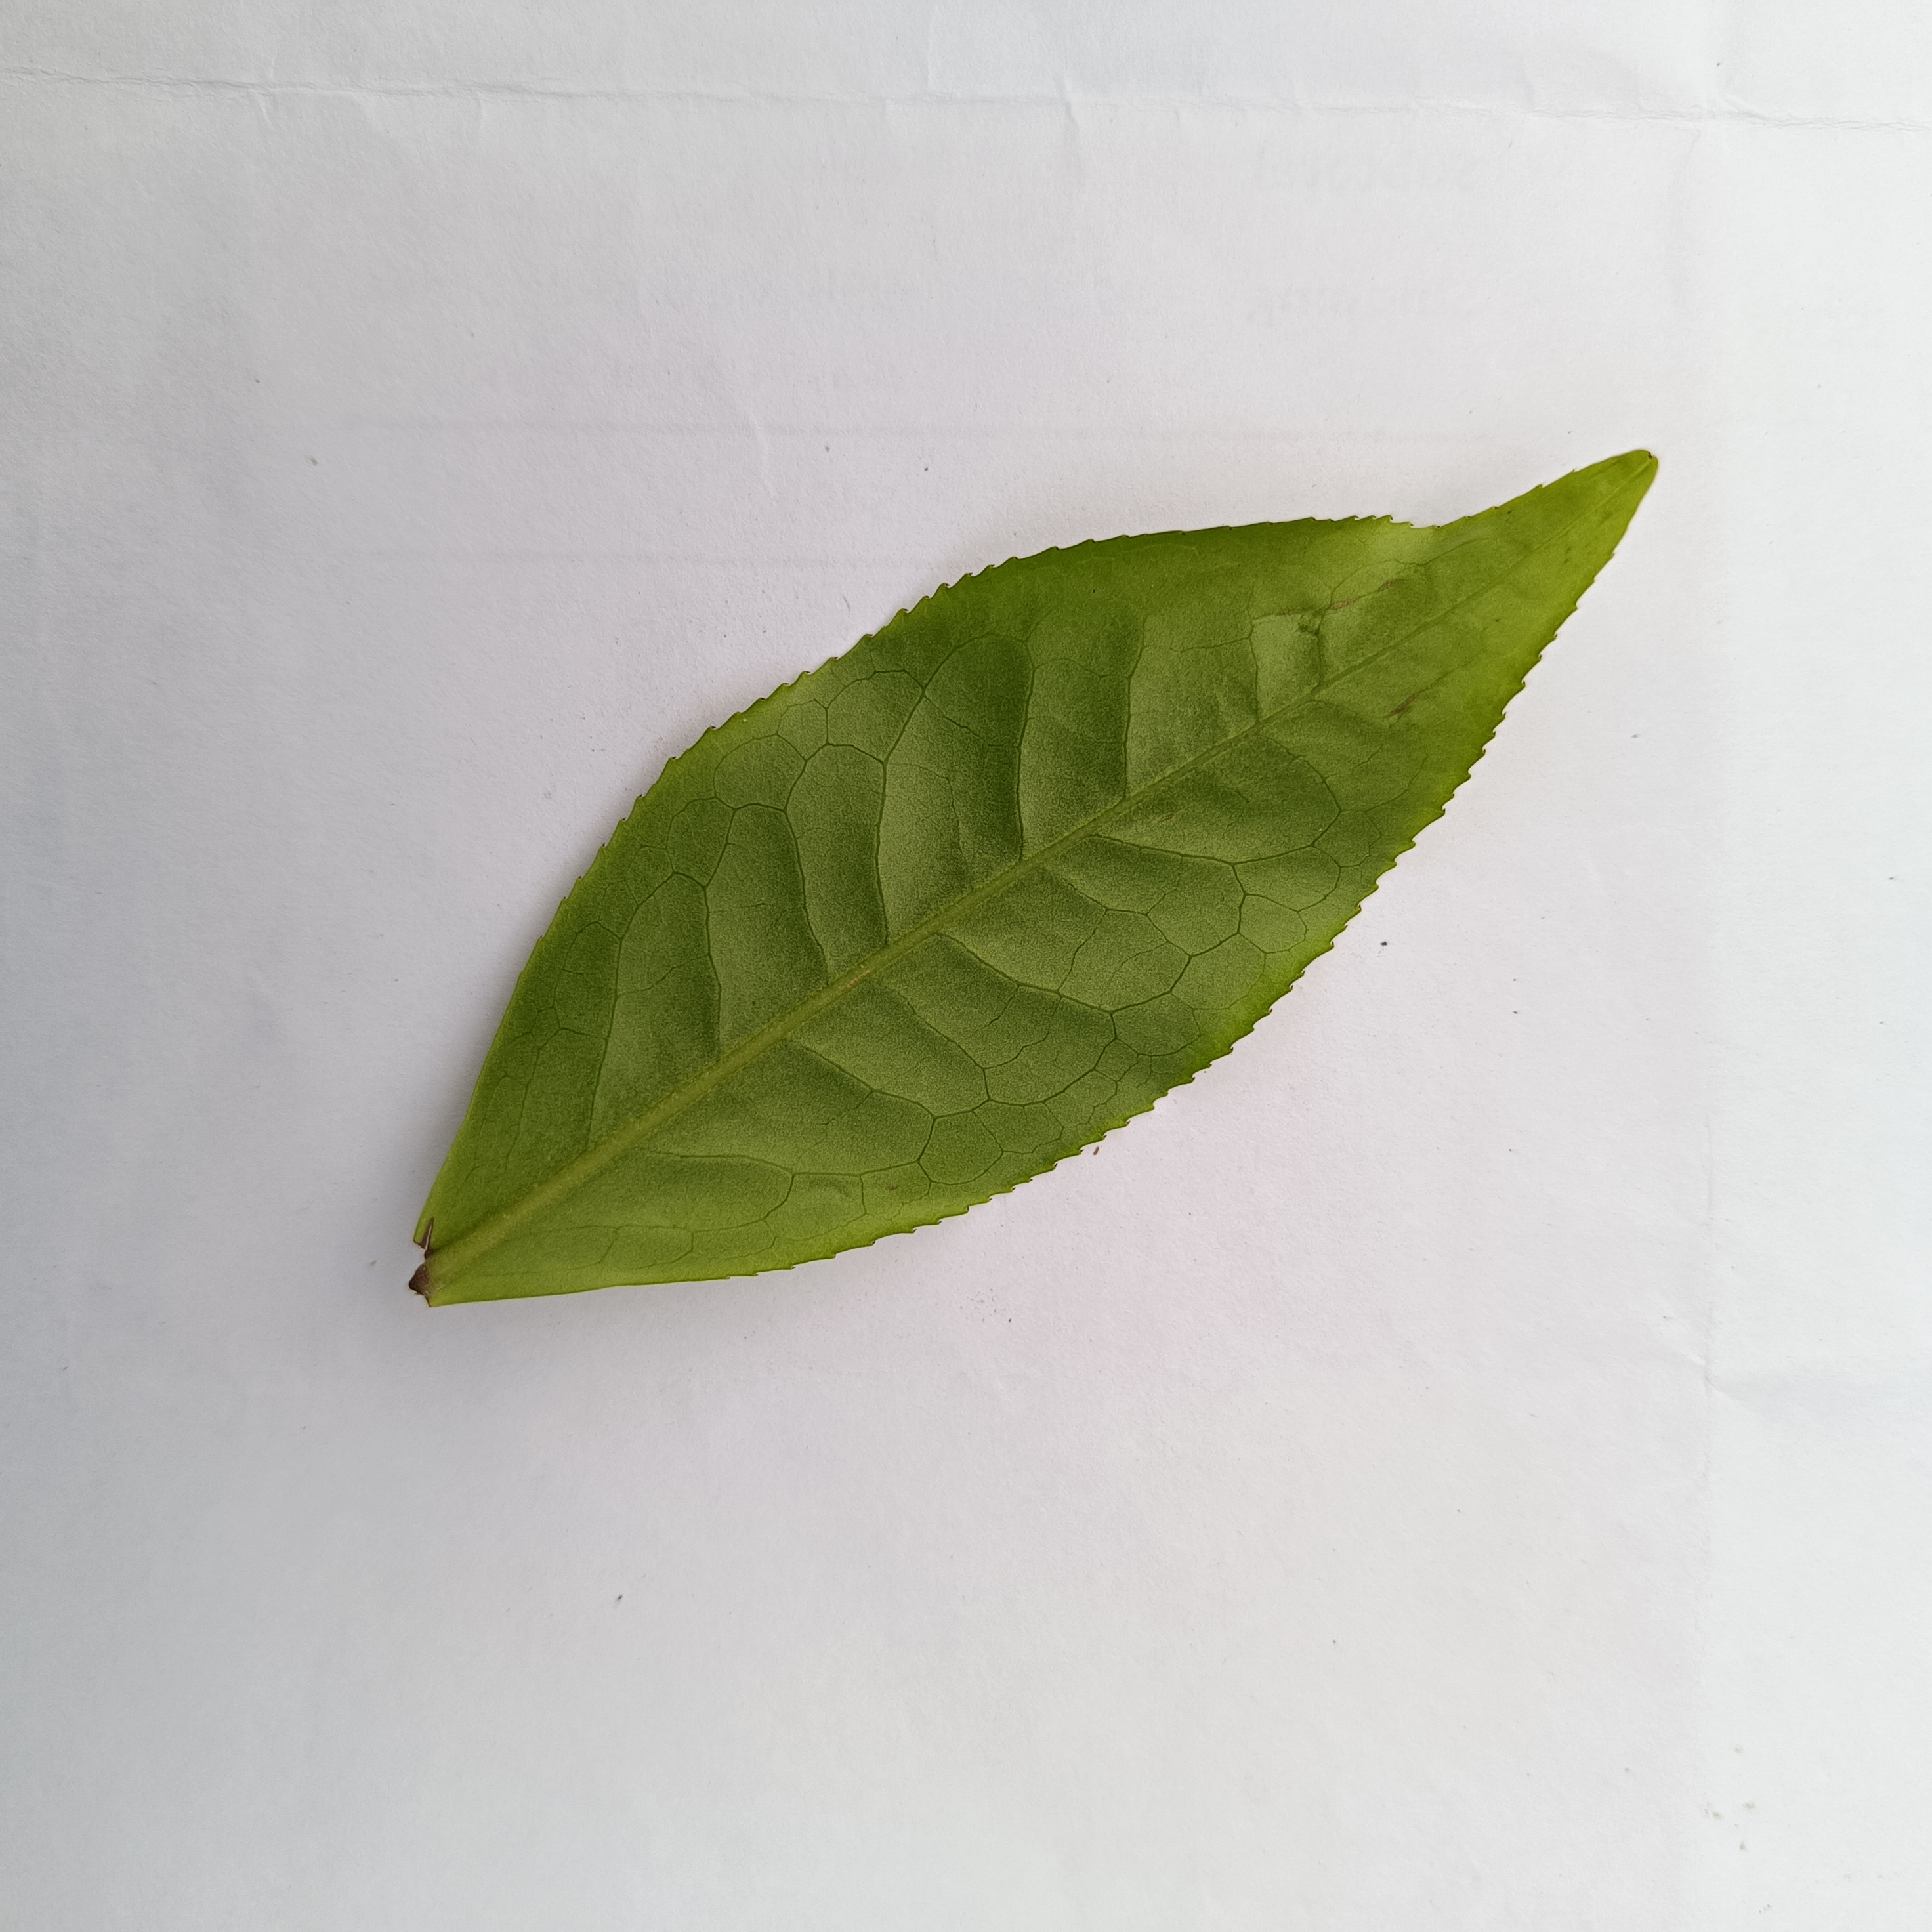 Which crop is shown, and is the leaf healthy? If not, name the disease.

tea, healthy
